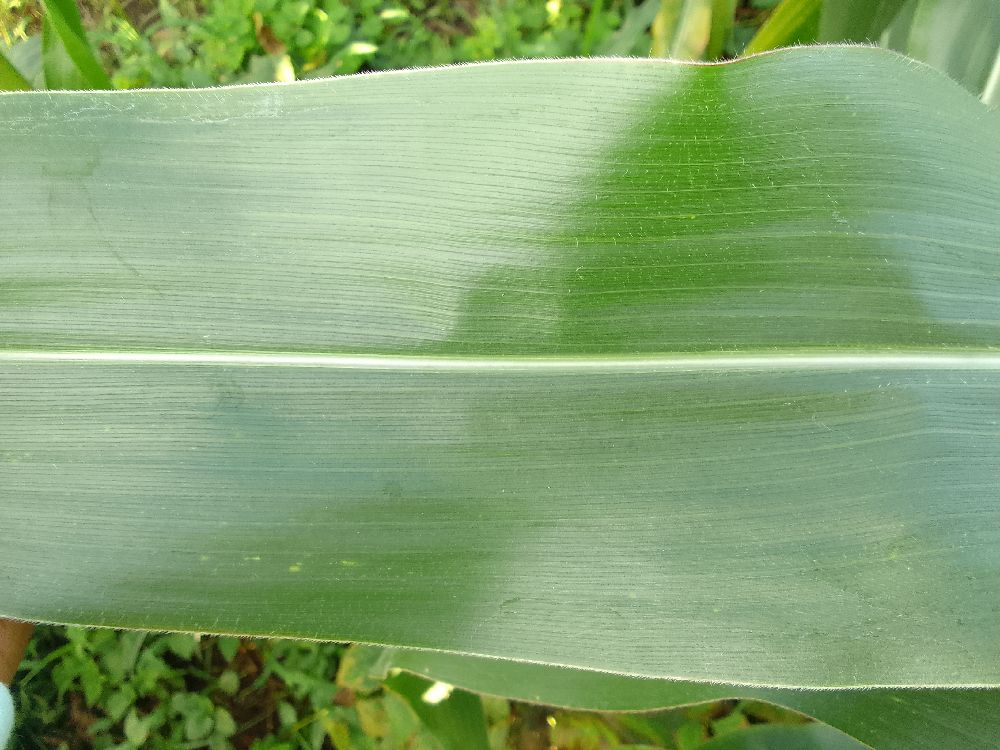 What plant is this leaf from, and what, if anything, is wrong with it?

maize, healthy
